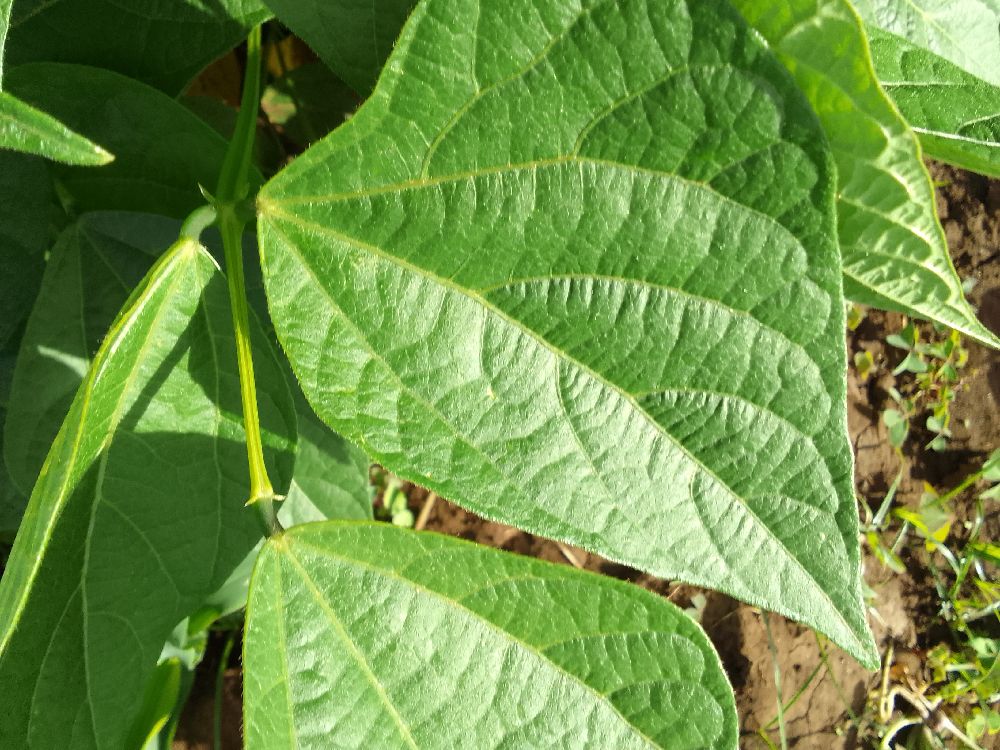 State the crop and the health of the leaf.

common bean, healthy
